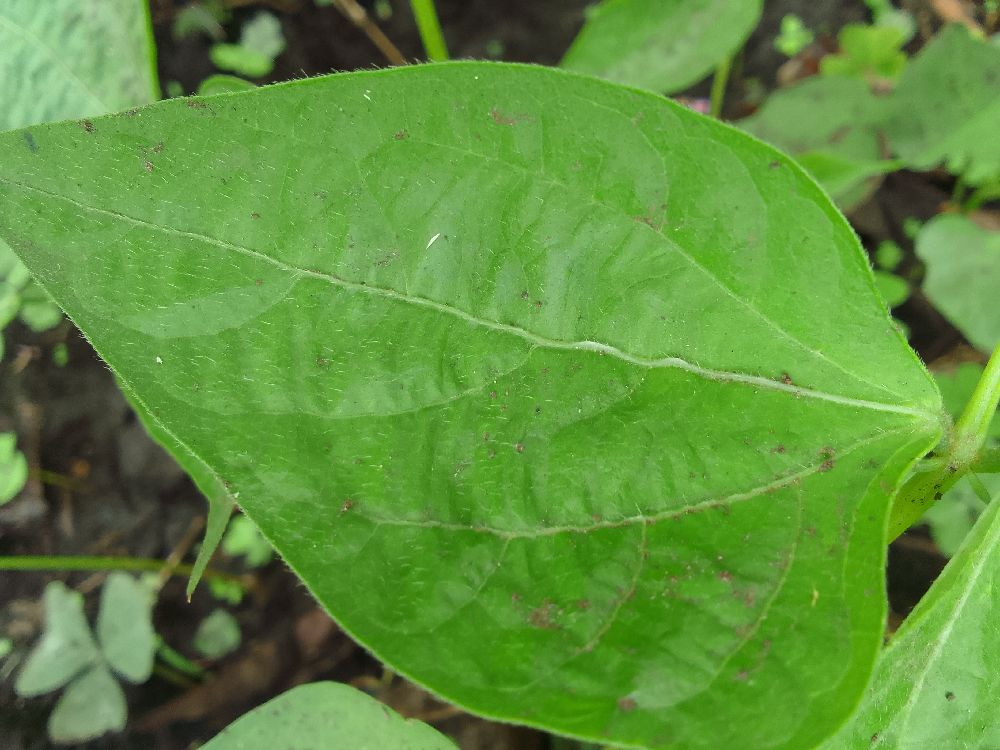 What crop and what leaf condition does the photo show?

common bean, healthy
